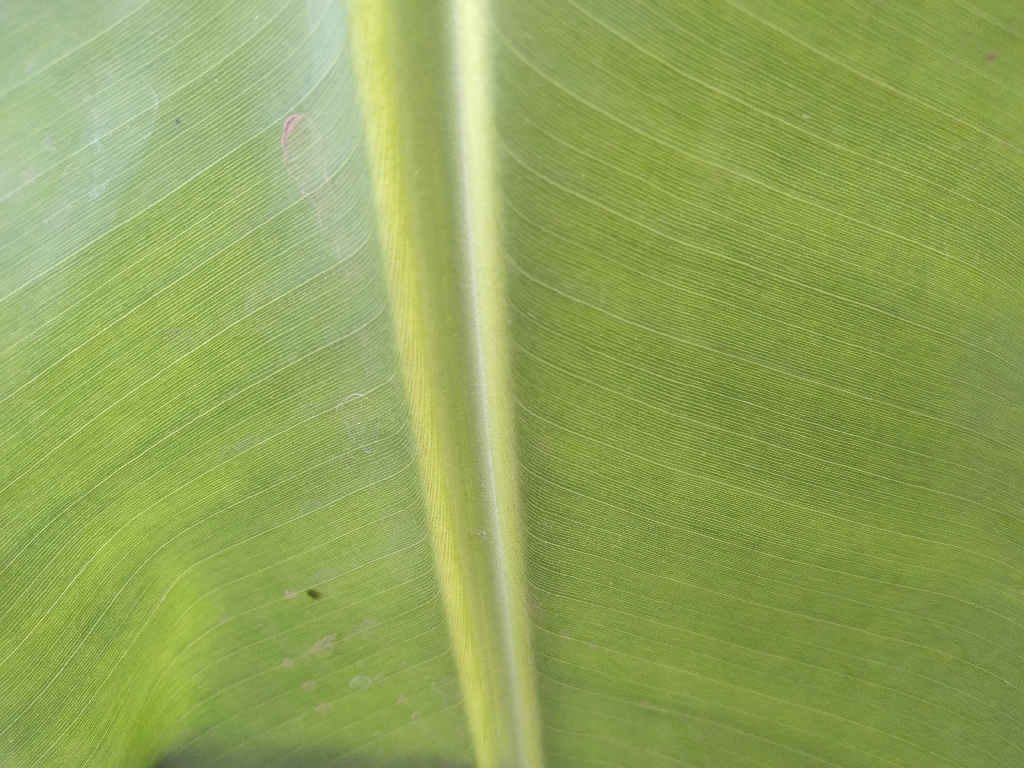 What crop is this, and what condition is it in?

banana, healthy
